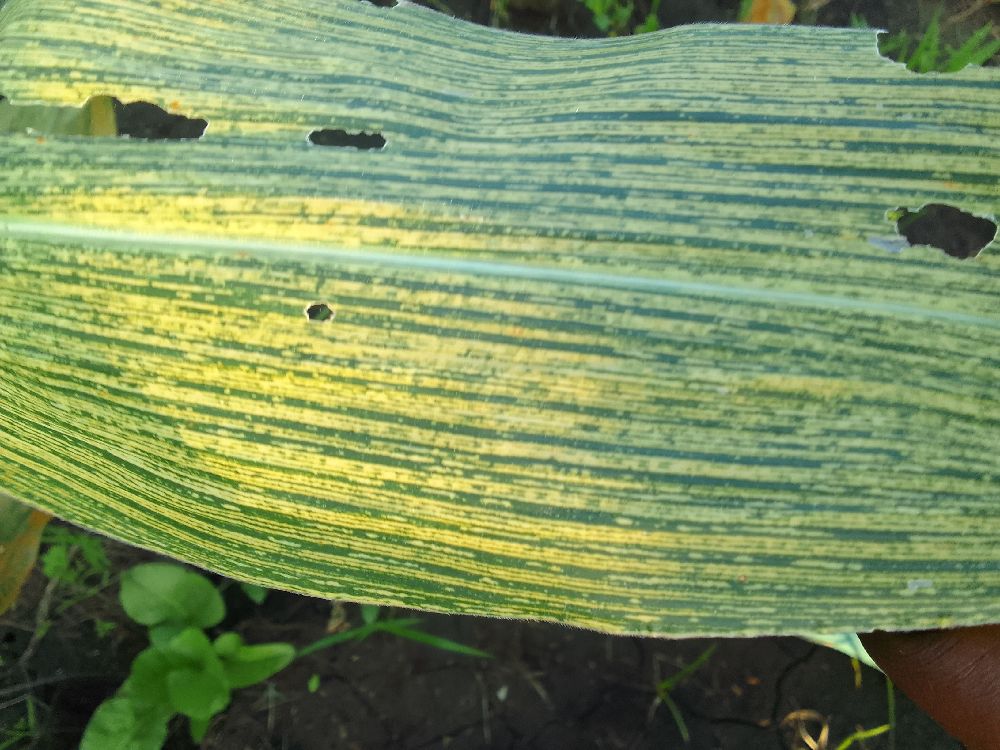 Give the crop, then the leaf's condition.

maize, maize streak virus
